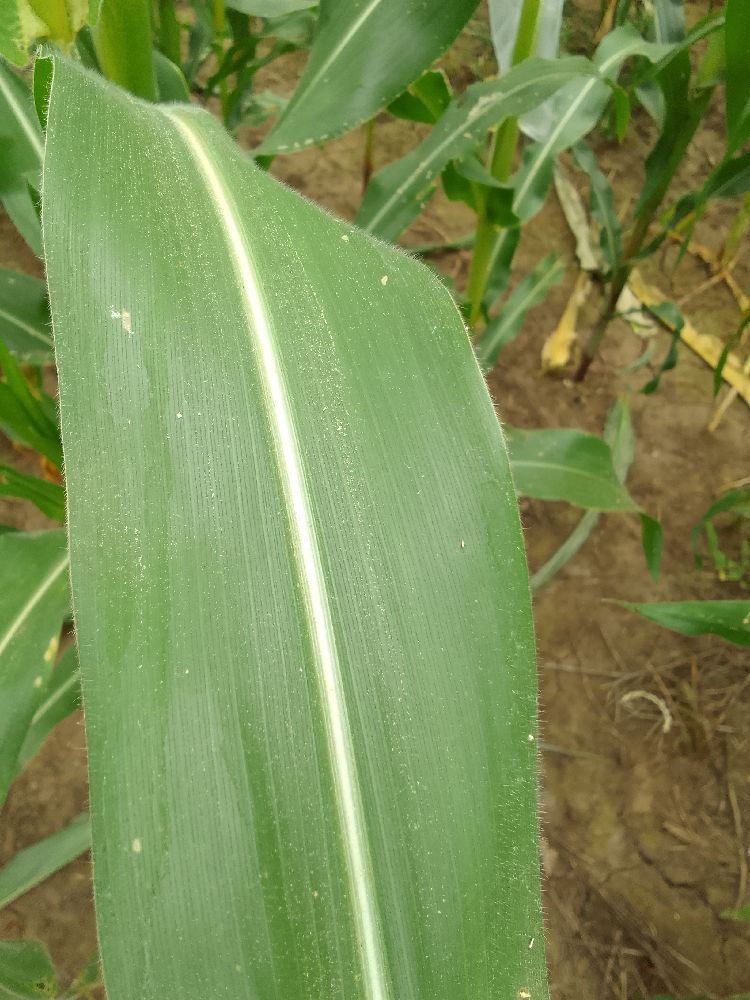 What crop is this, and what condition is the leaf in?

maize, healthy
